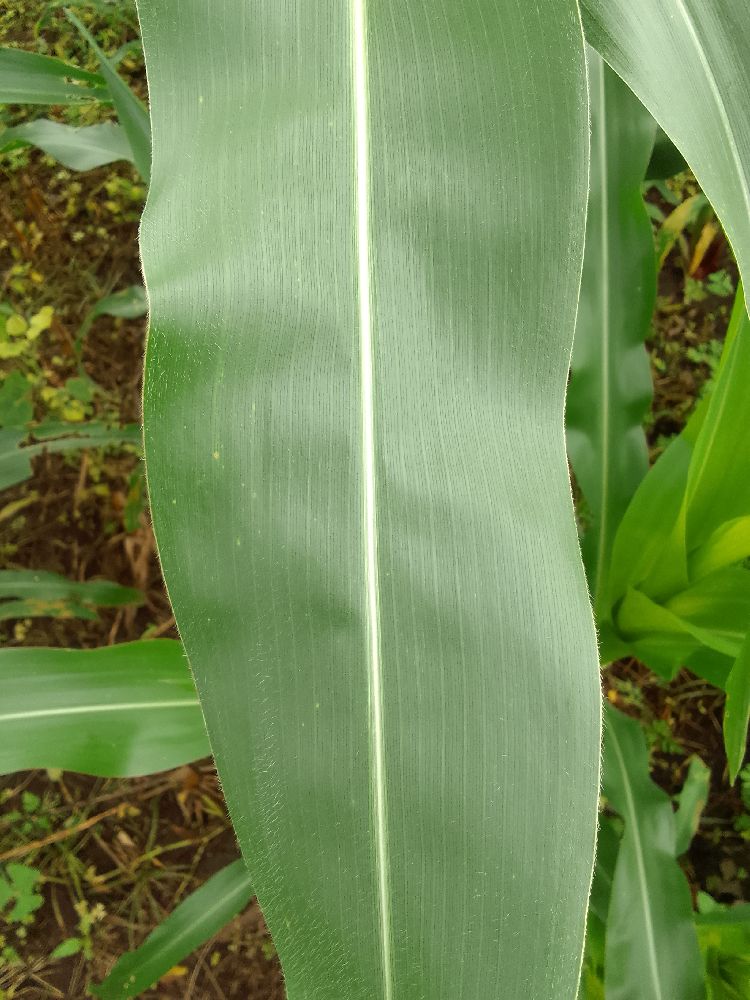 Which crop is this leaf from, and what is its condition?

maize, healthy
